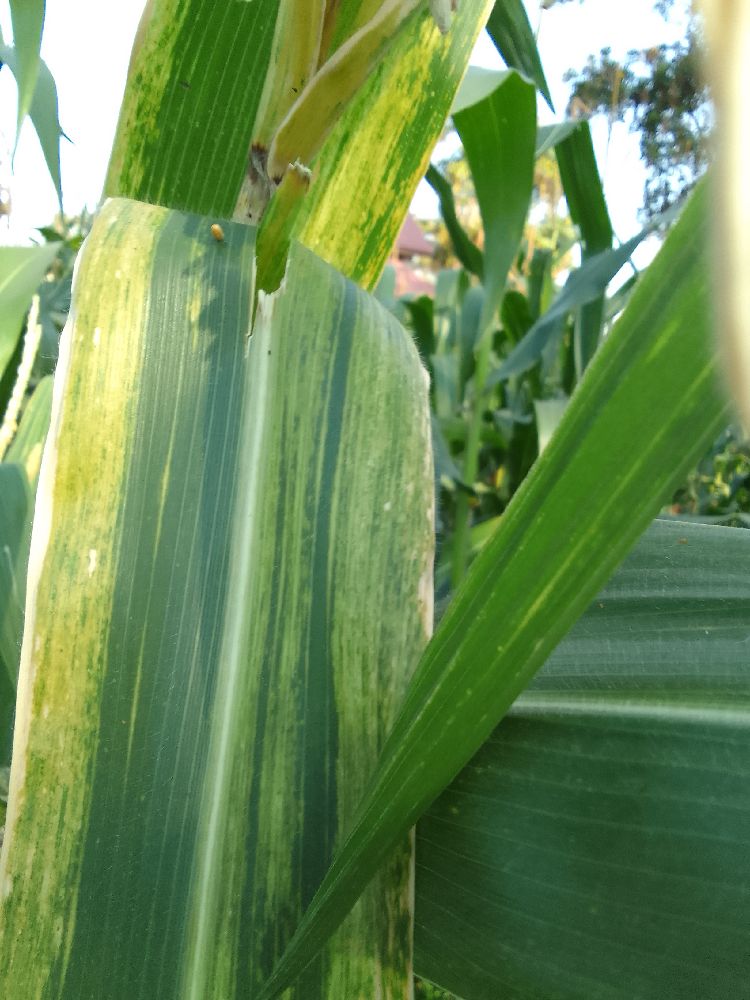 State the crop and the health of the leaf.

maize, maize lethal necrosis
